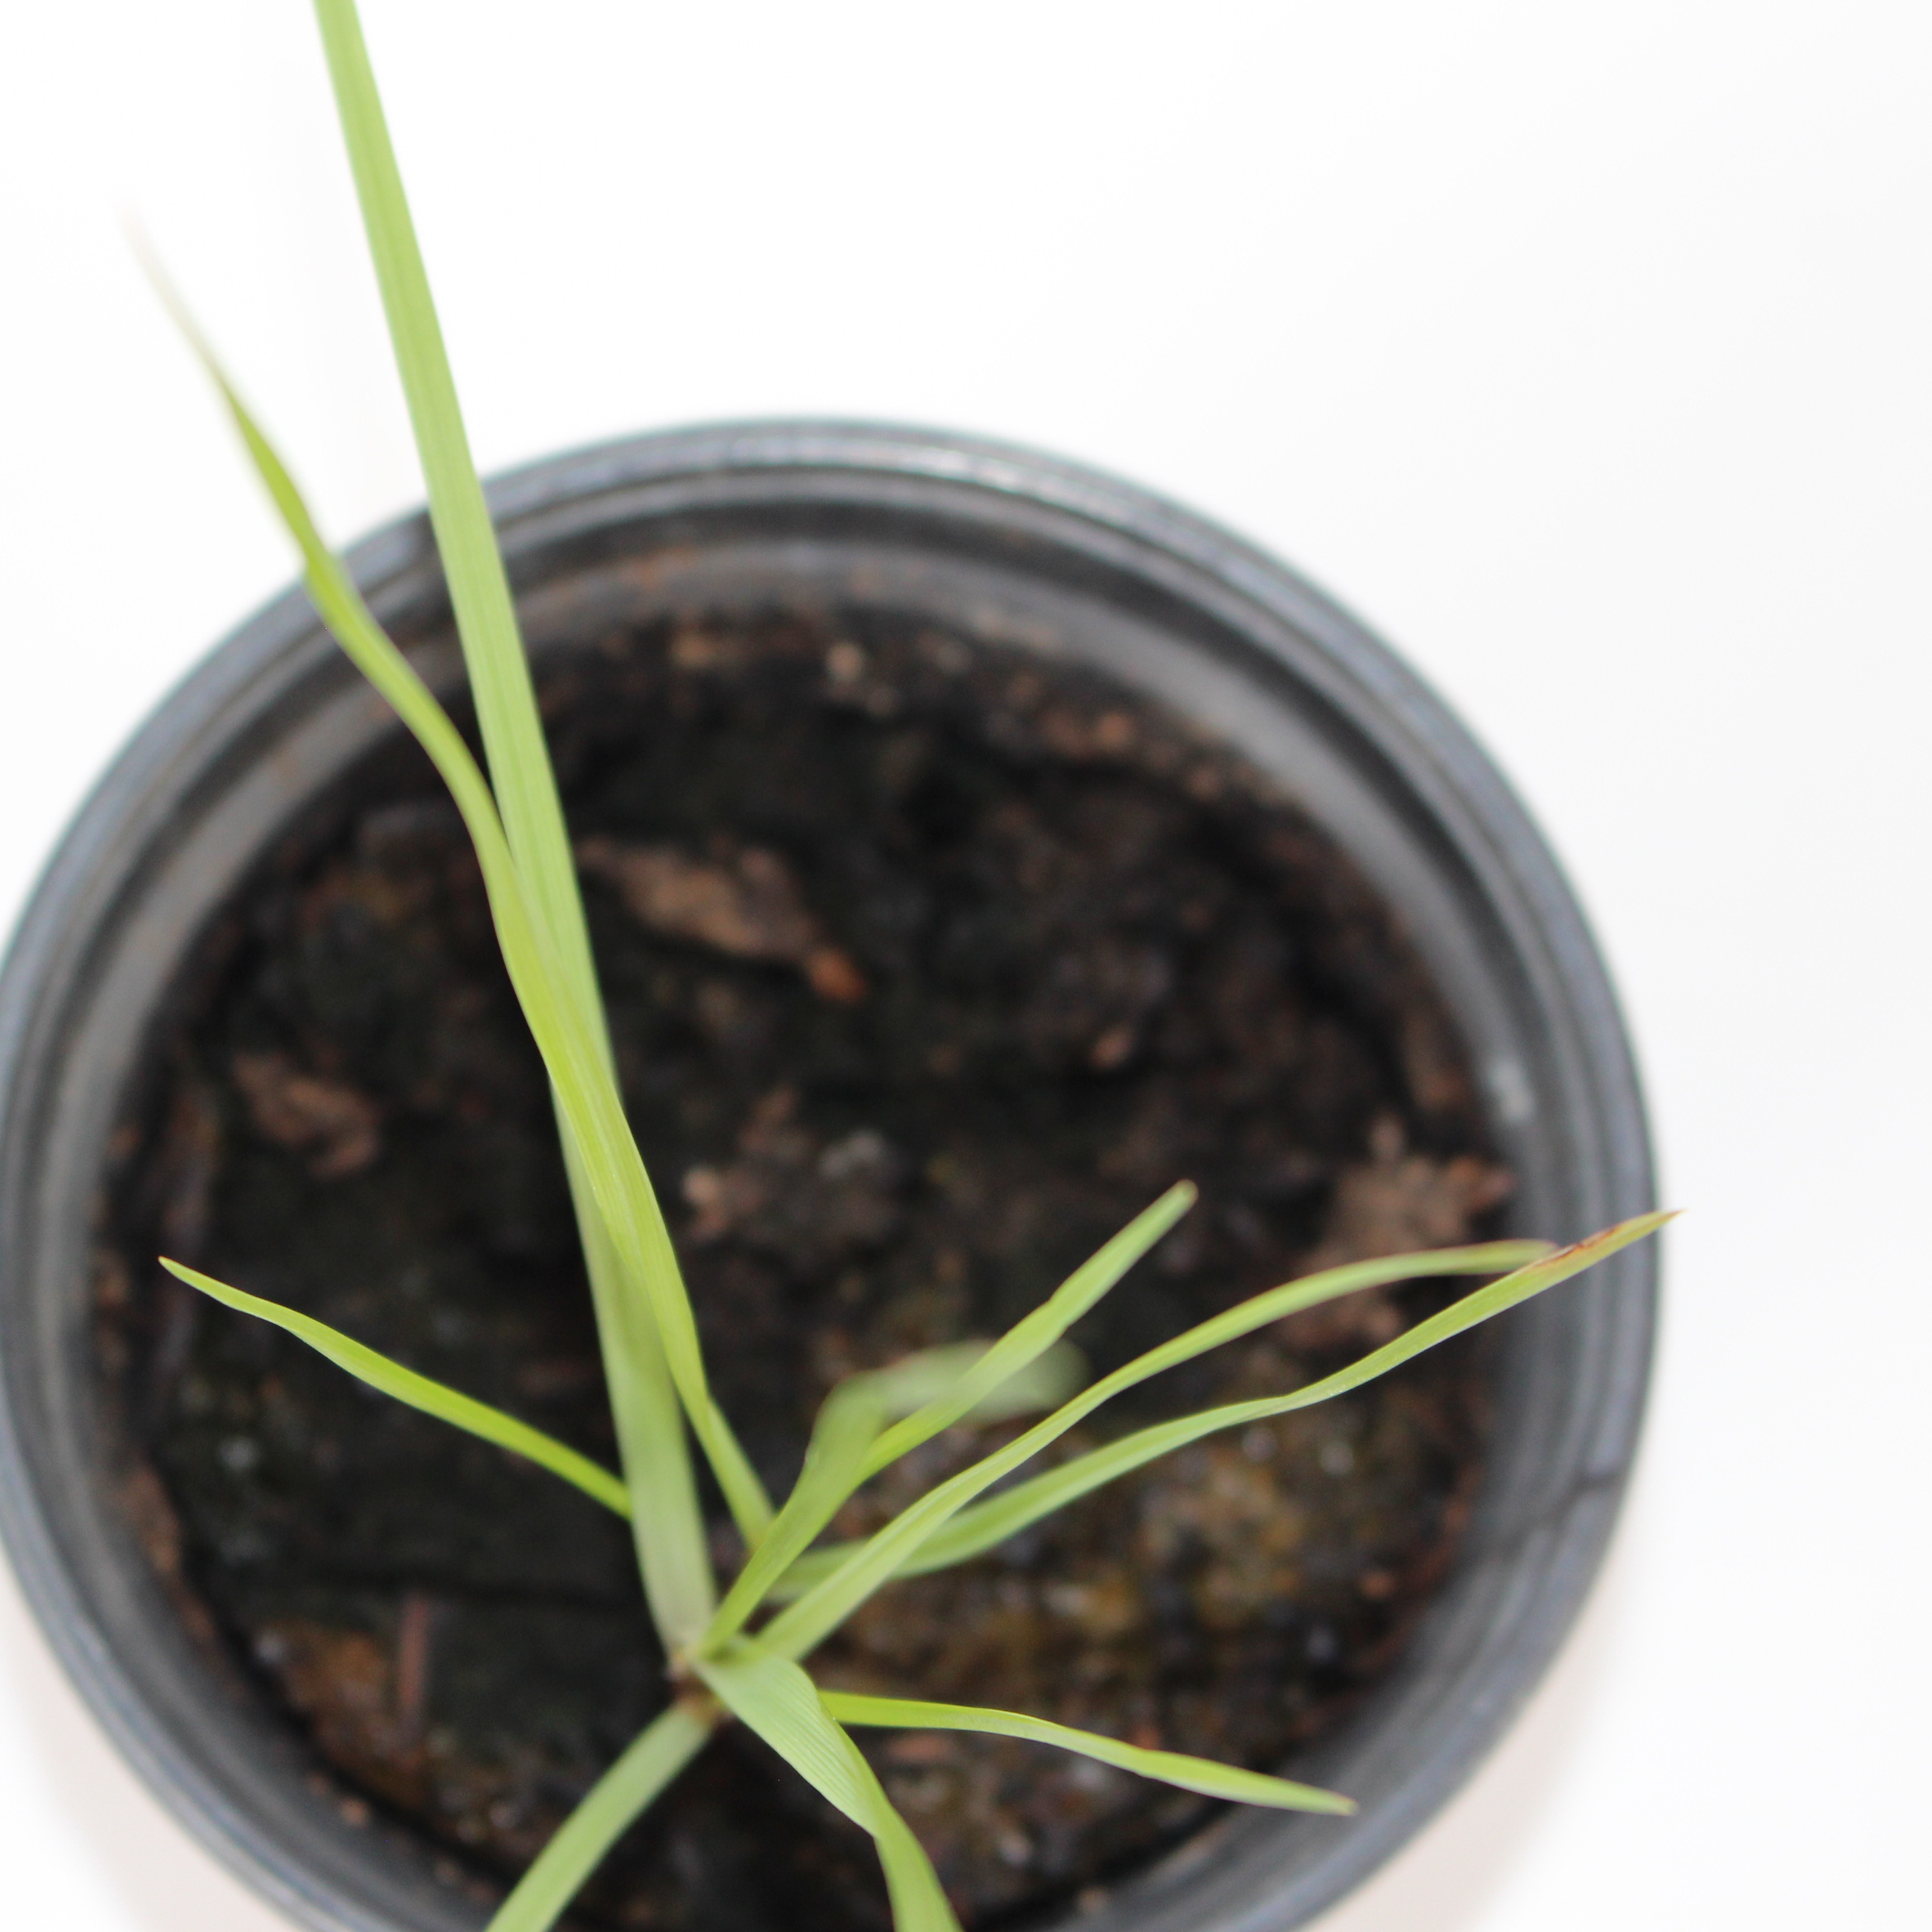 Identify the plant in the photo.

Lolium multiflorum
